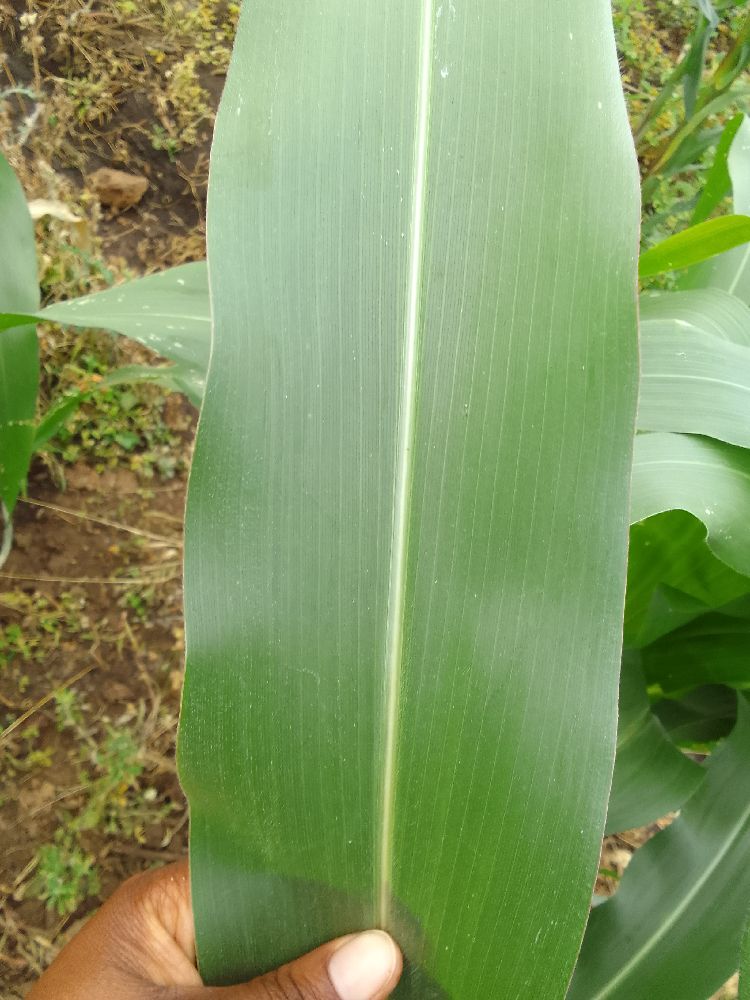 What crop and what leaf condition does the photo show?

maize, healthy
